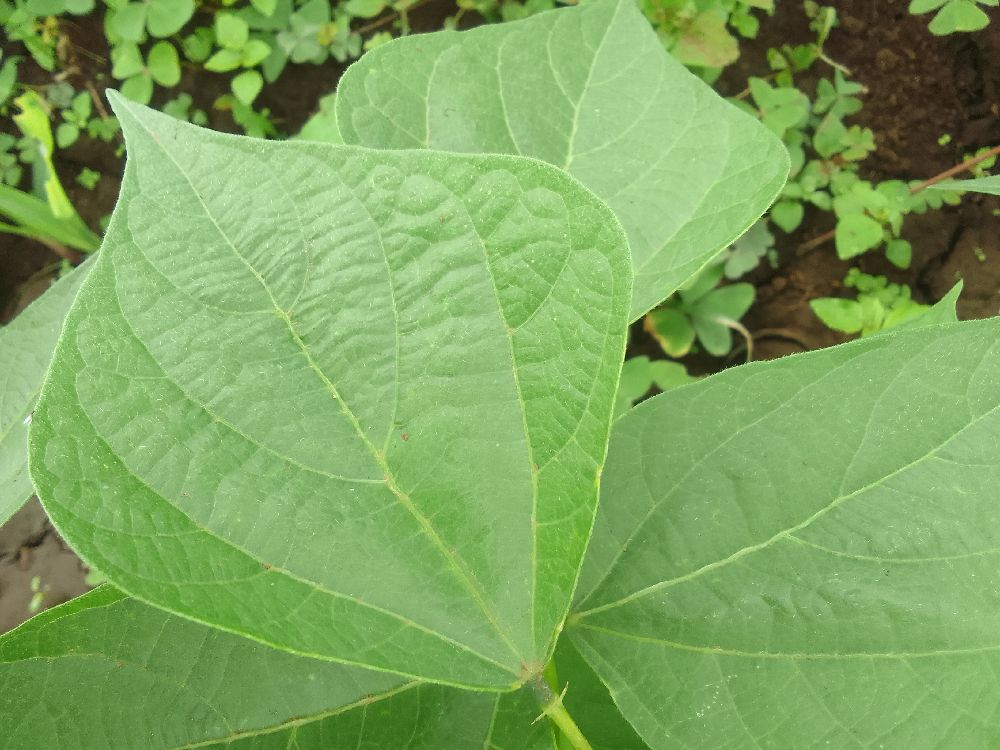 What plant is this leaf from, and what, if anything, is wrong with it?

common bean, healthy
